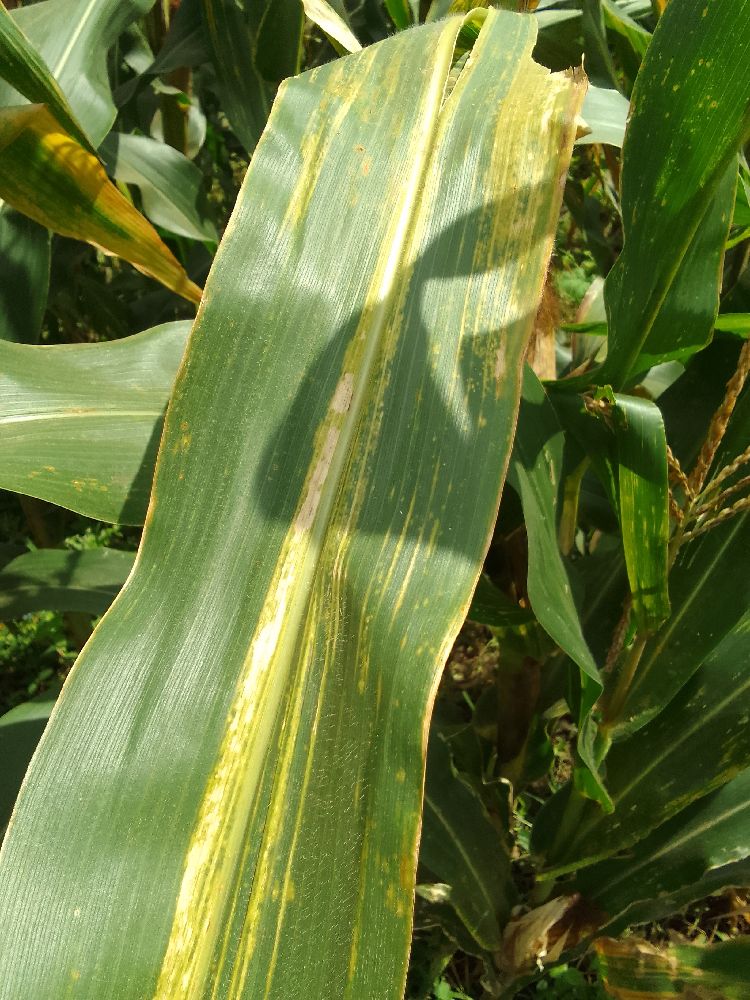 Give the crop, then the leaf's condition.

maize, maize lethal necrosis
